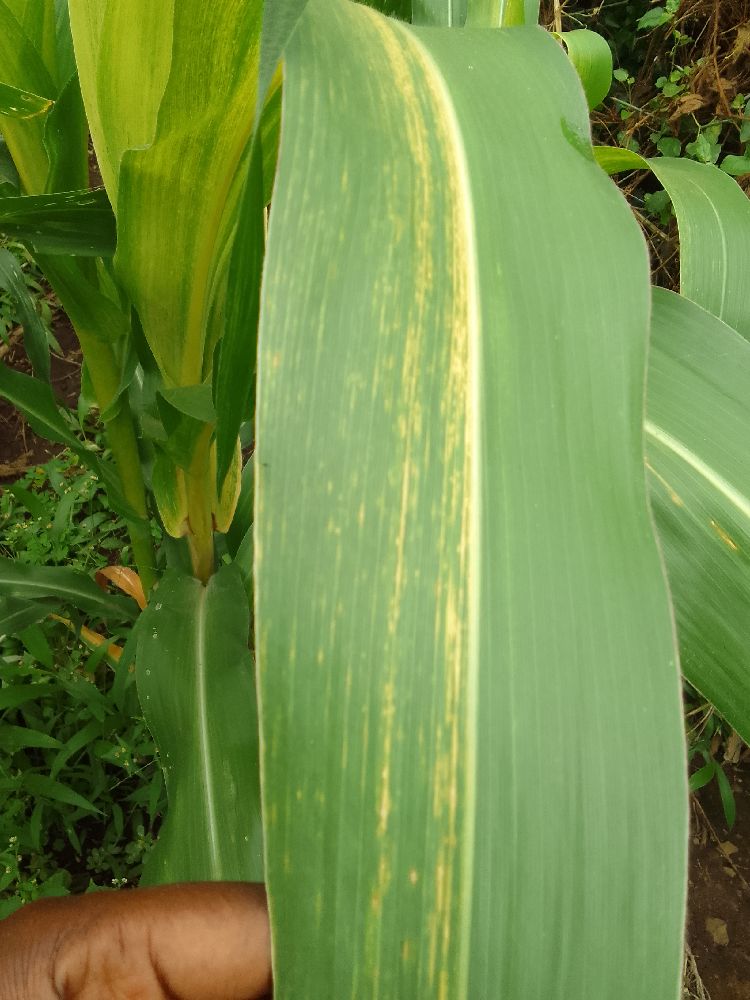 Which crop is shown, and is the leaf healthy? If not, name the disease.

maize, maize lethal necrosis
